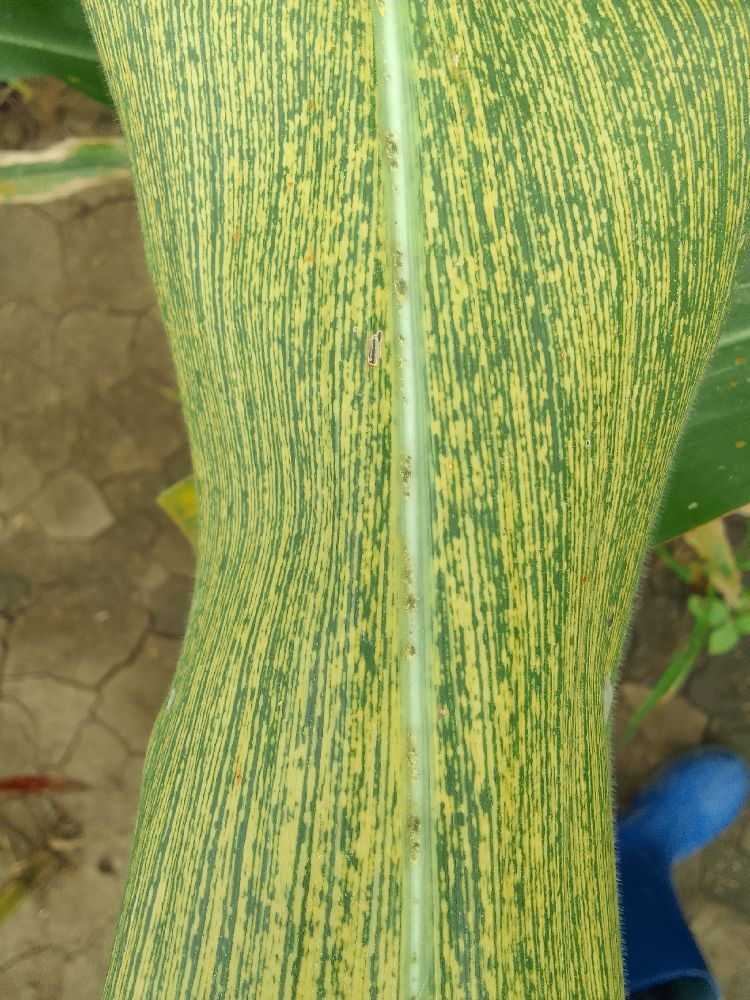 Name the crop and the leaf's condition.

maize, maize streak virus
